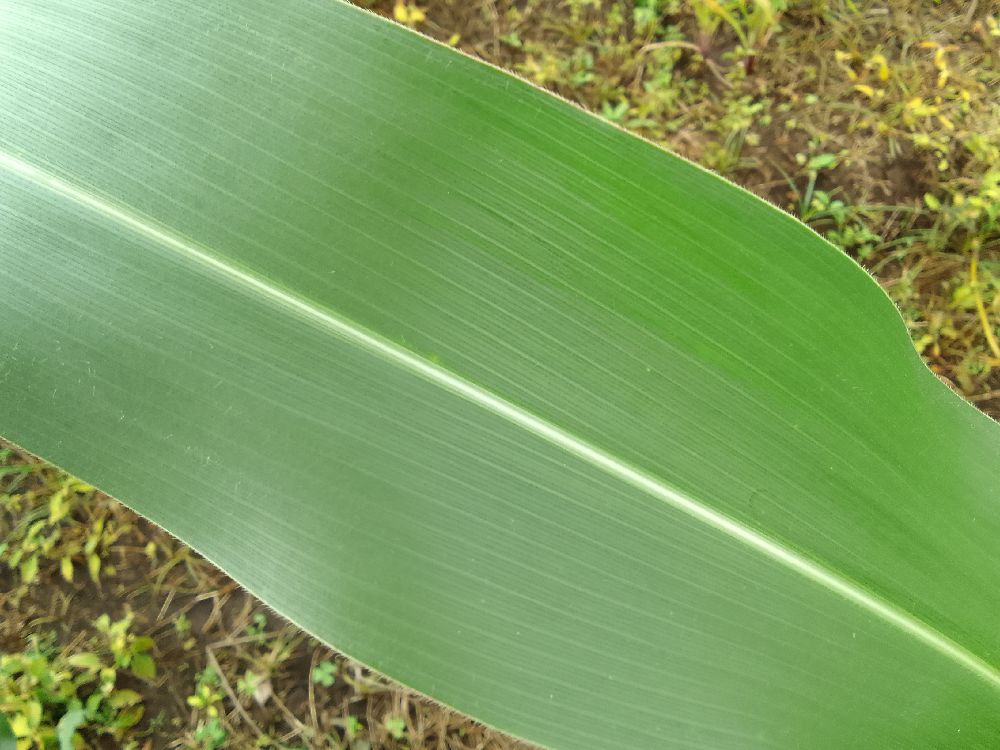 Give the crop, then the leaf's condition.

maize, healthy
